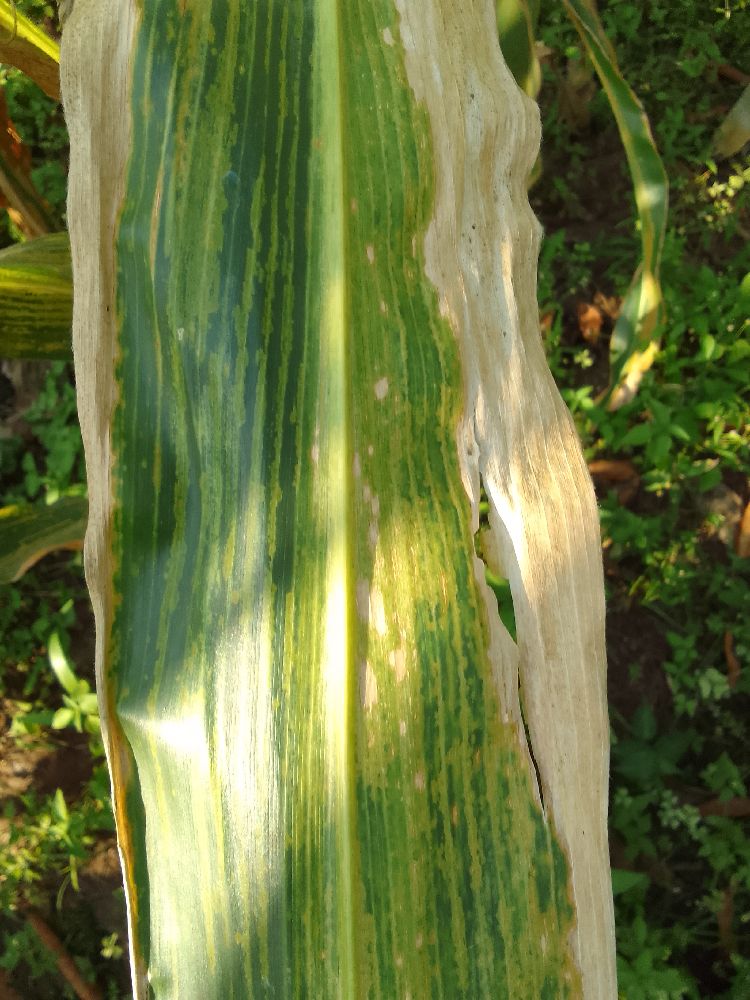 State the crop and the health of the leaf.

maize, maize lethal necrosis
